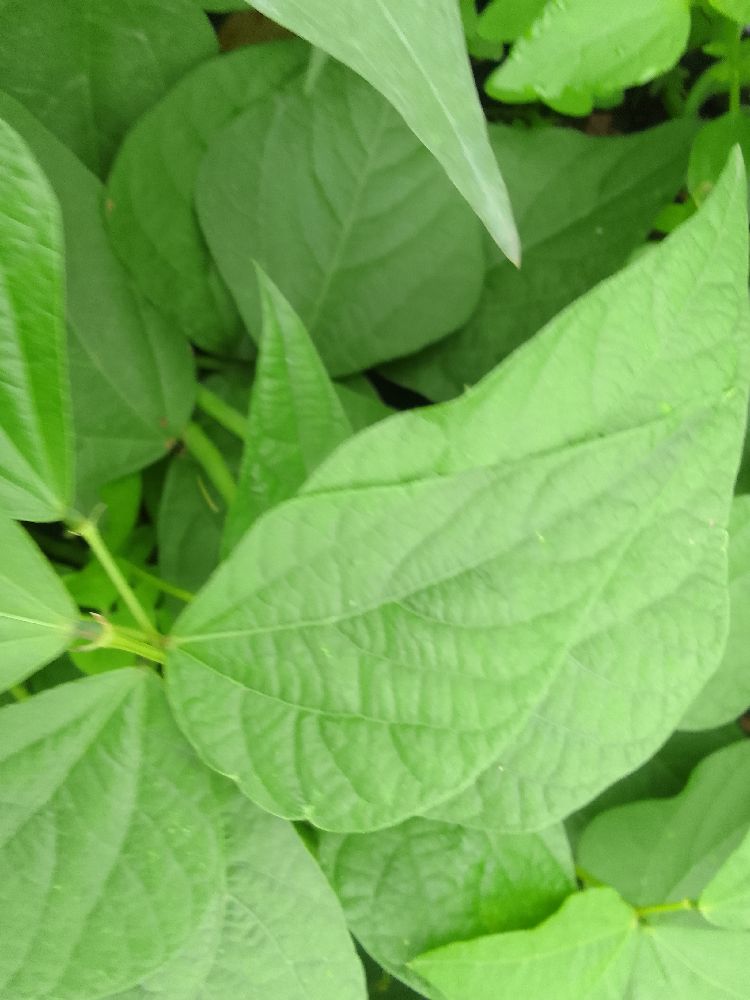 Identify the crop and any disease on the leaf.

common bean, healthy
